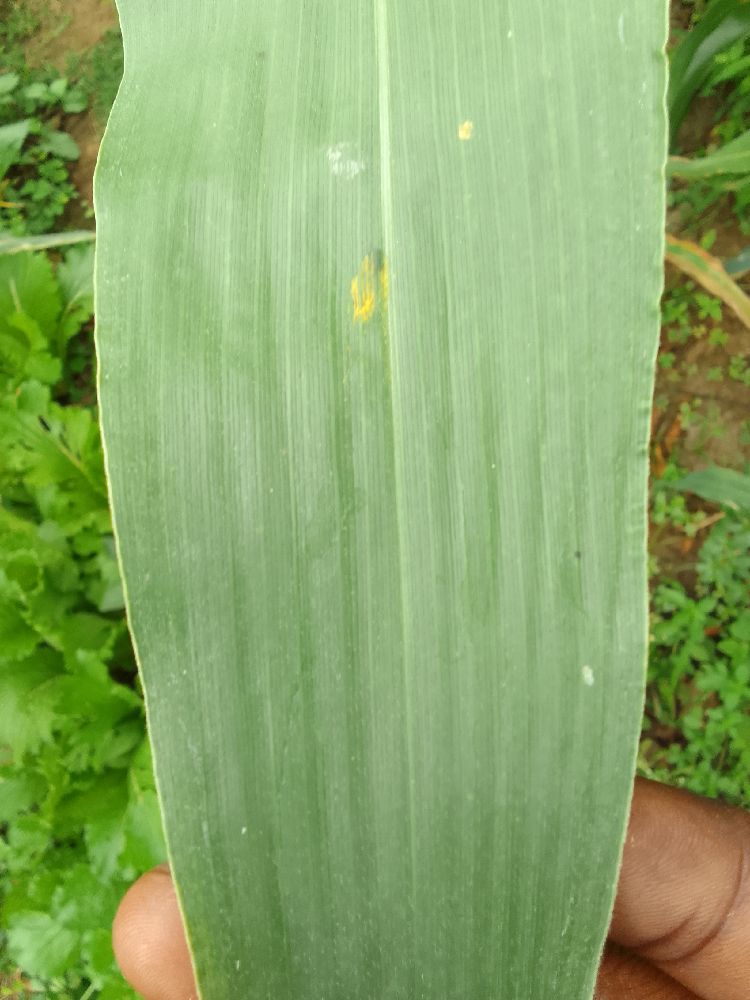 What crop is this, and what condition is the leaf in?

maize, healthy
